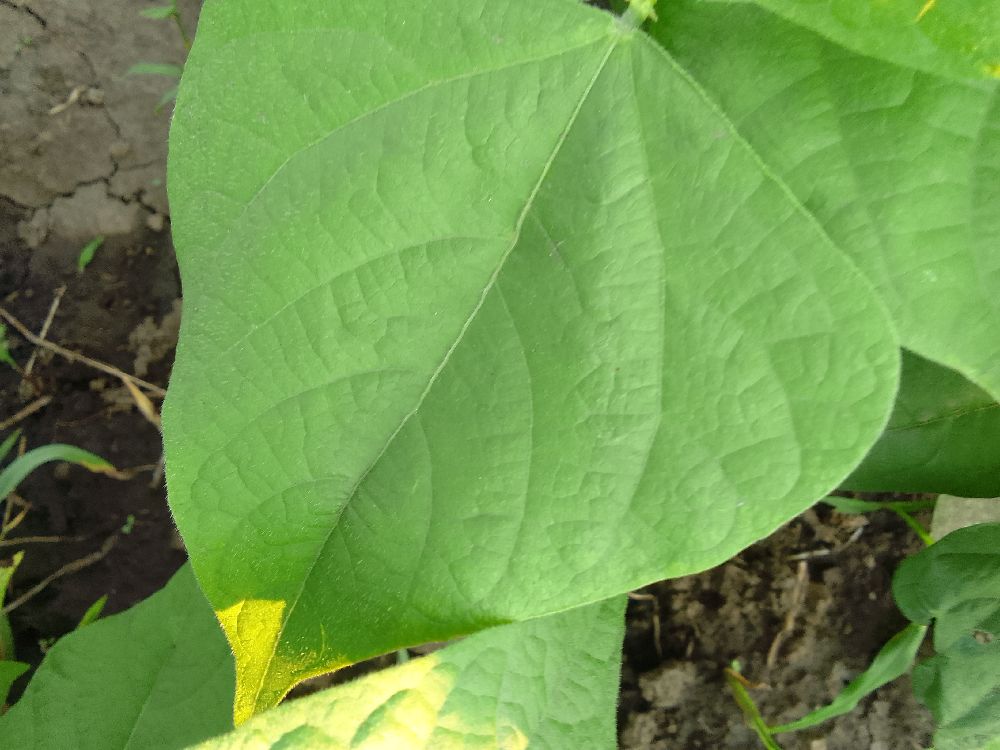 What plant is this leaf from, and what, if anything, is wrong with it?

common bean, healthy
